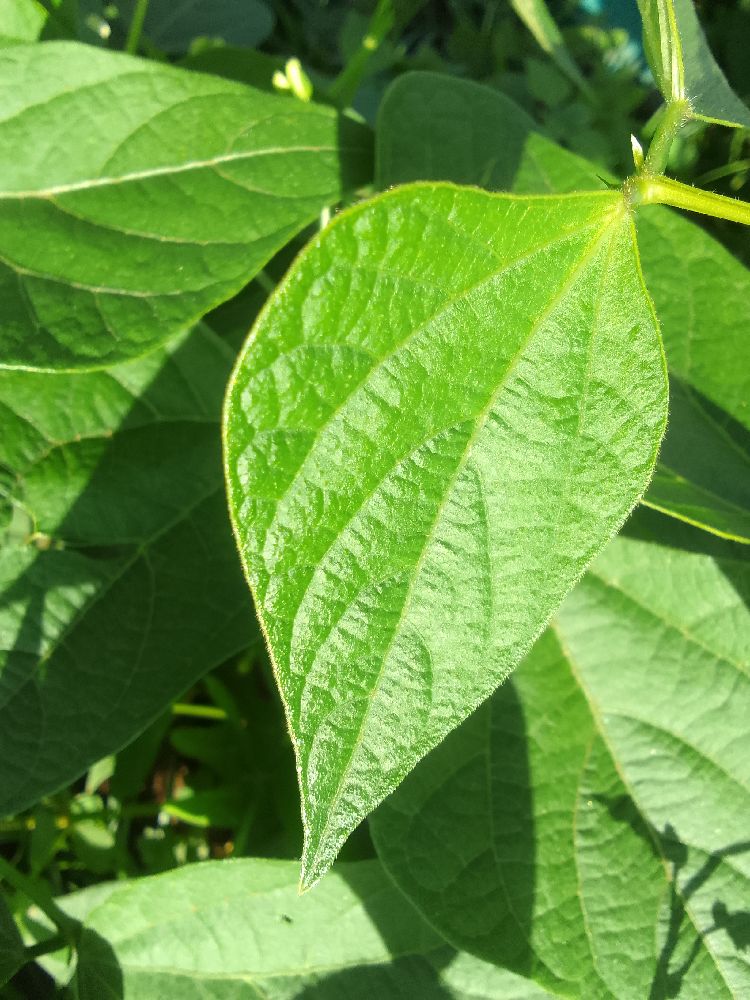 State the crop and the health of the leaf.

common bean, healthy
